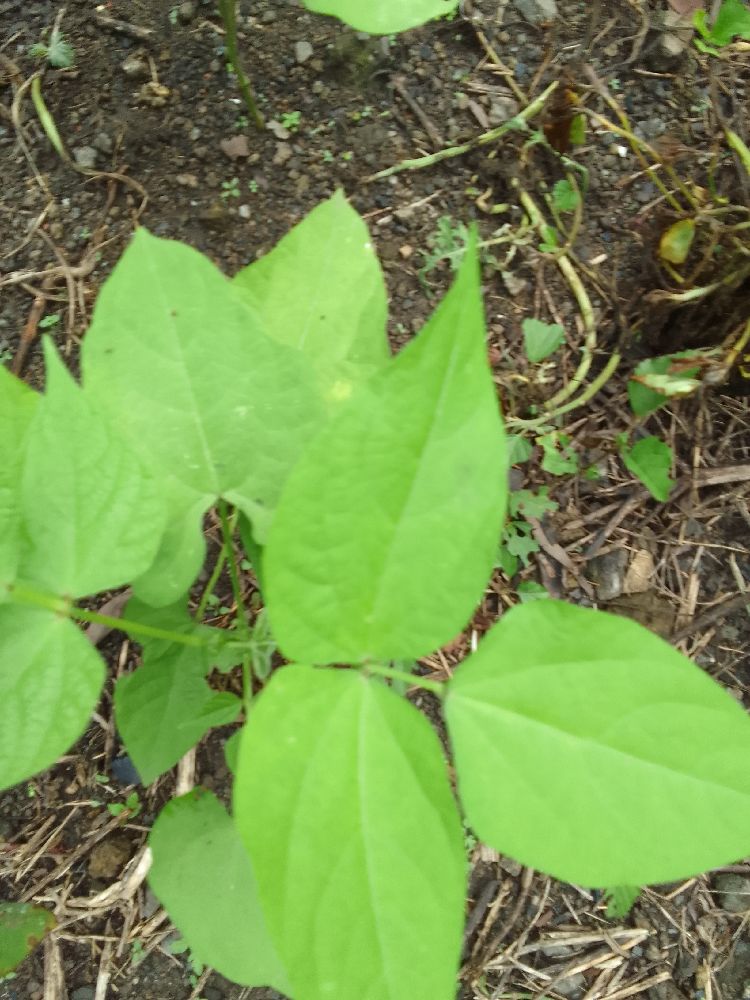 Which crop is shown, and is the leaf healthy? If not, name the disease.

common bean, healthy
